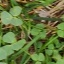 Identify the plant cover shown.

unstructured weed
